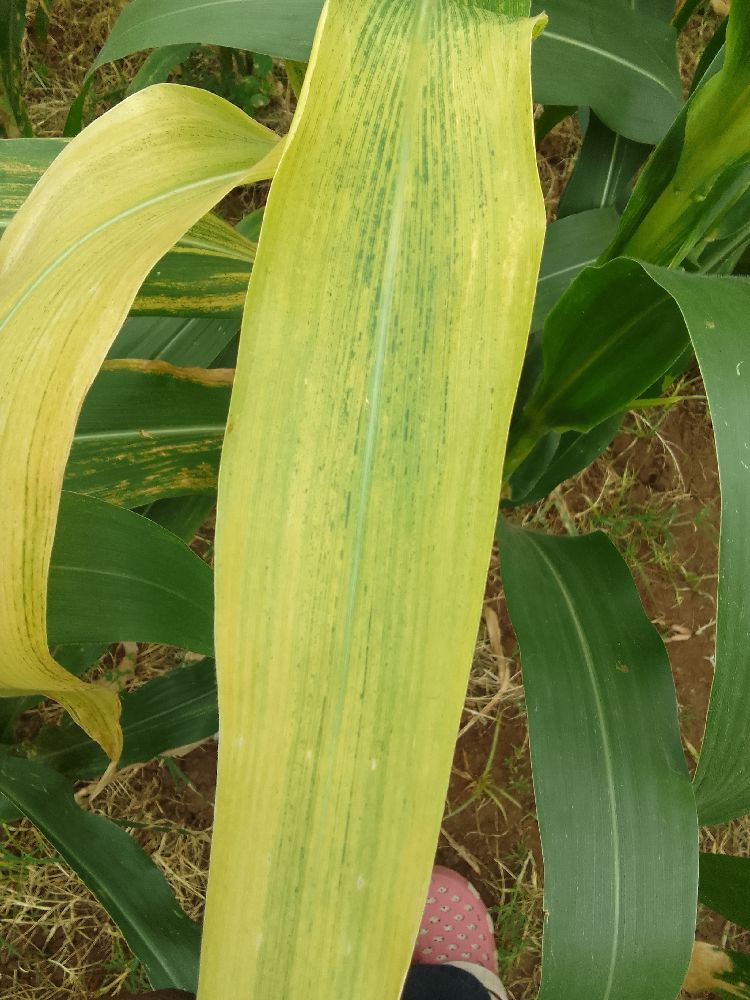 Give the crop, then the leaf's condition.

maize, maize lethal necrosis
